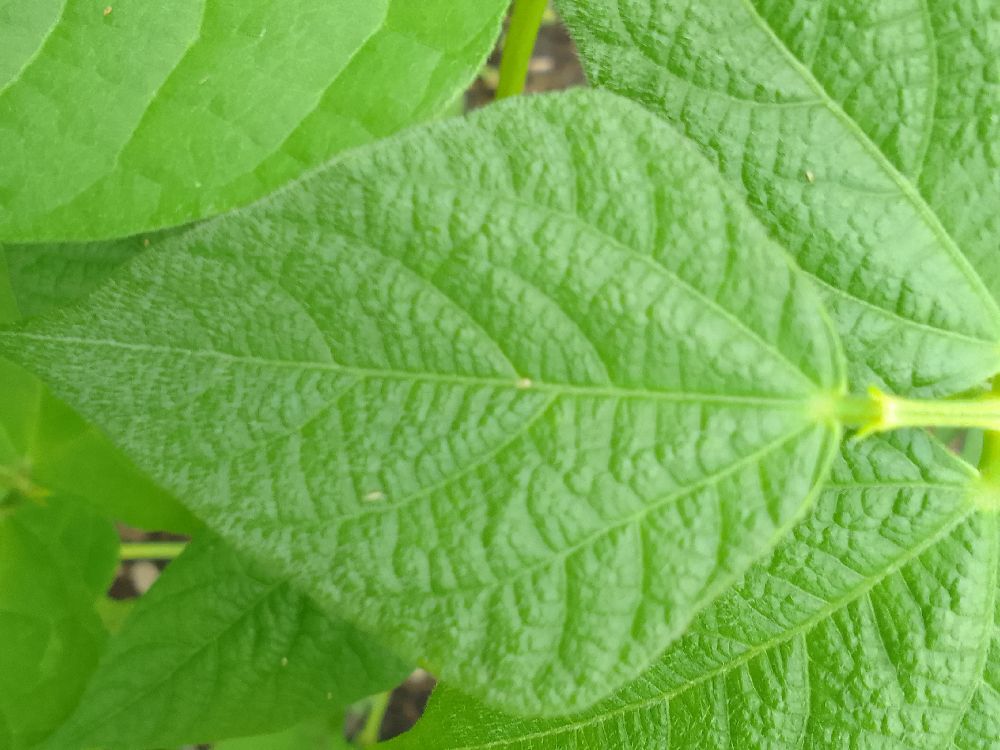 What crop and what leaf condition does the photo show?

common bean, healthy
